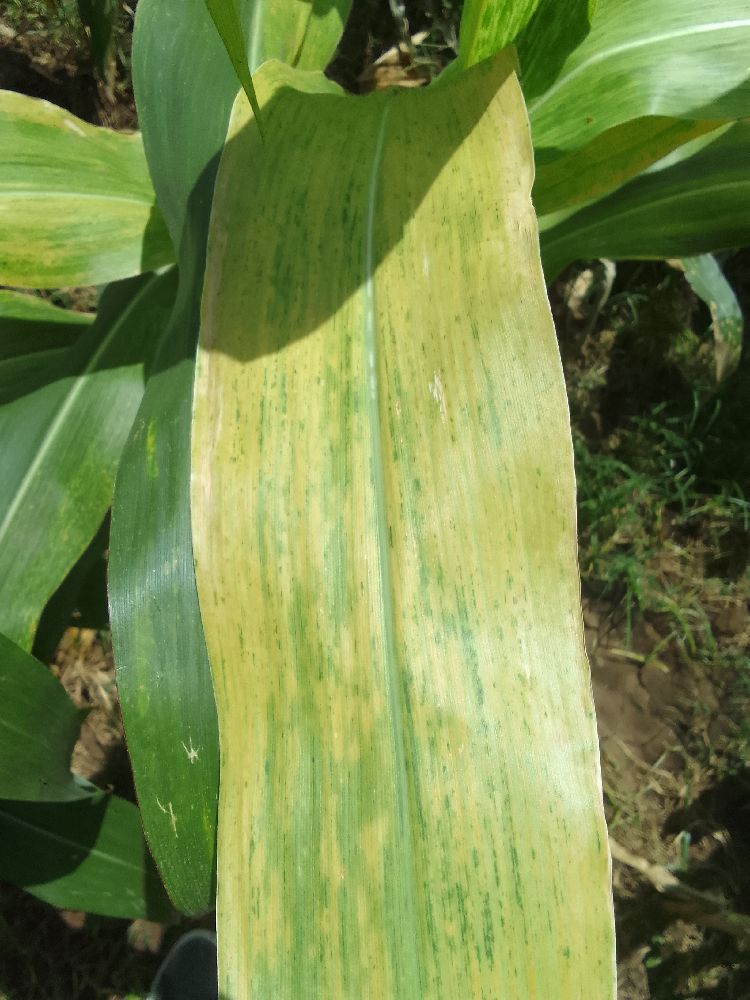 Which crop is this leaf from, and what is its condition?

maize, maize lethal necrosis
